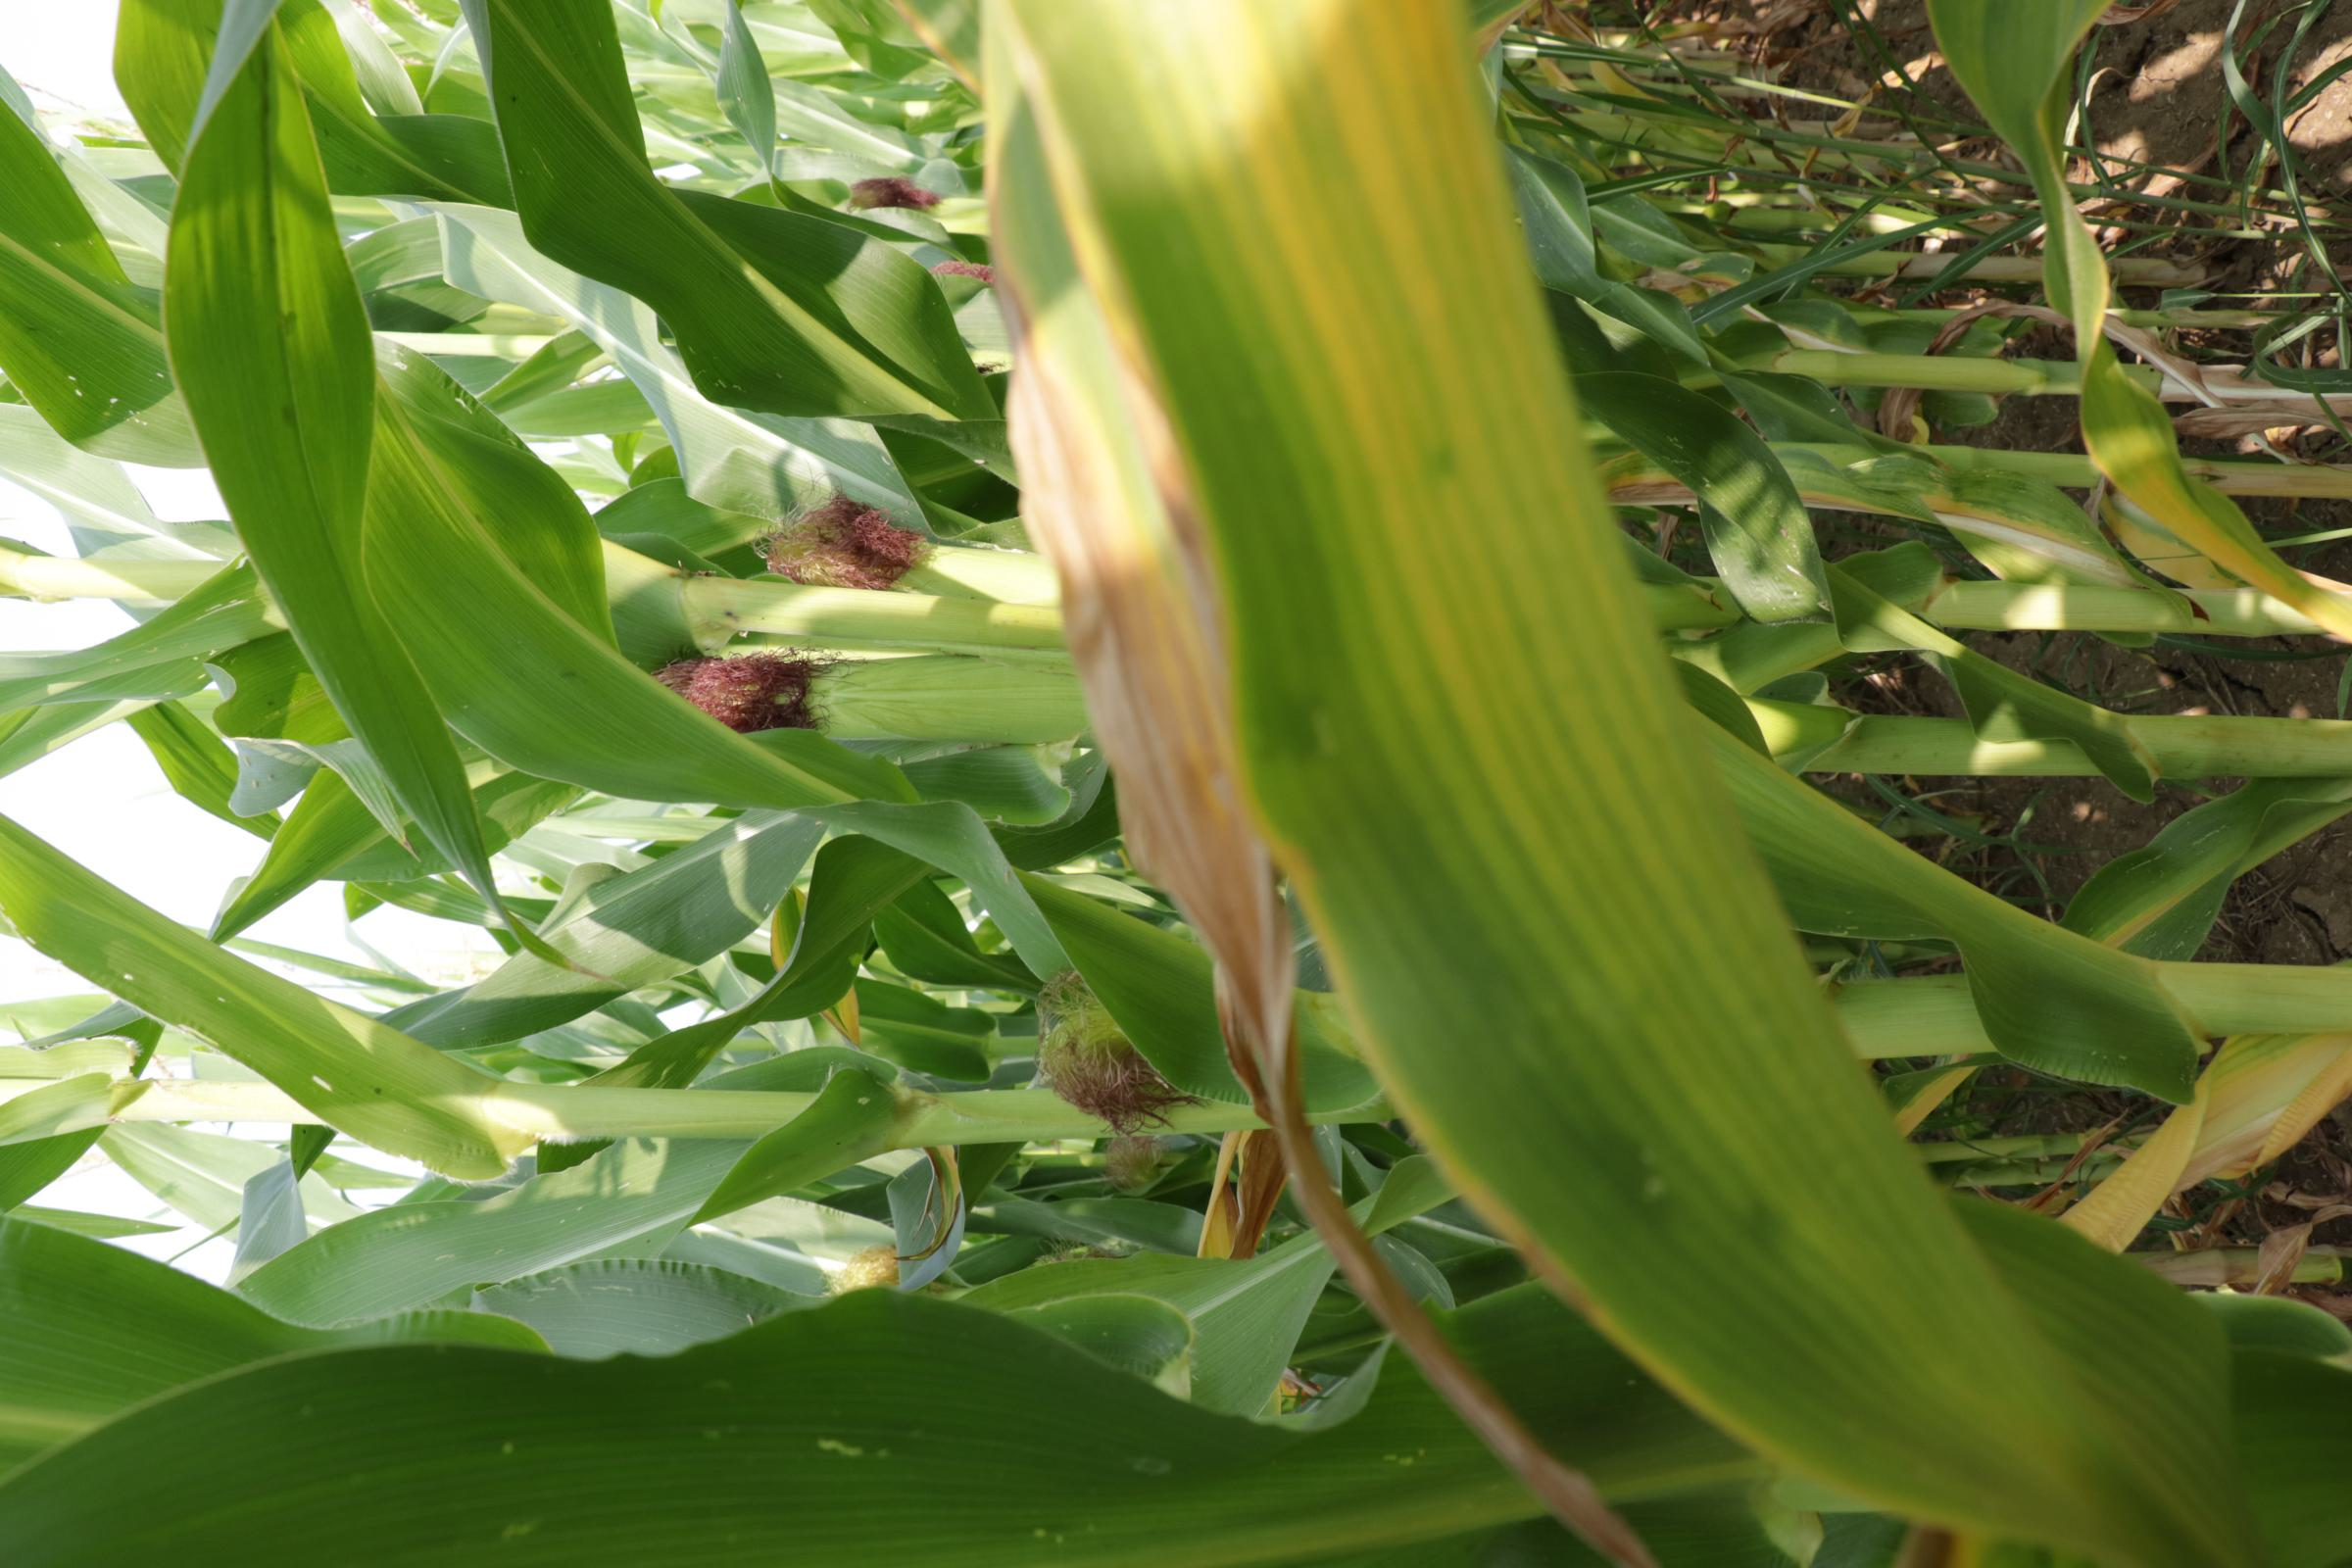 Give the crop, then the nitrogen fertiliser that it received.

maize, reduced nitrogen fertilisation
